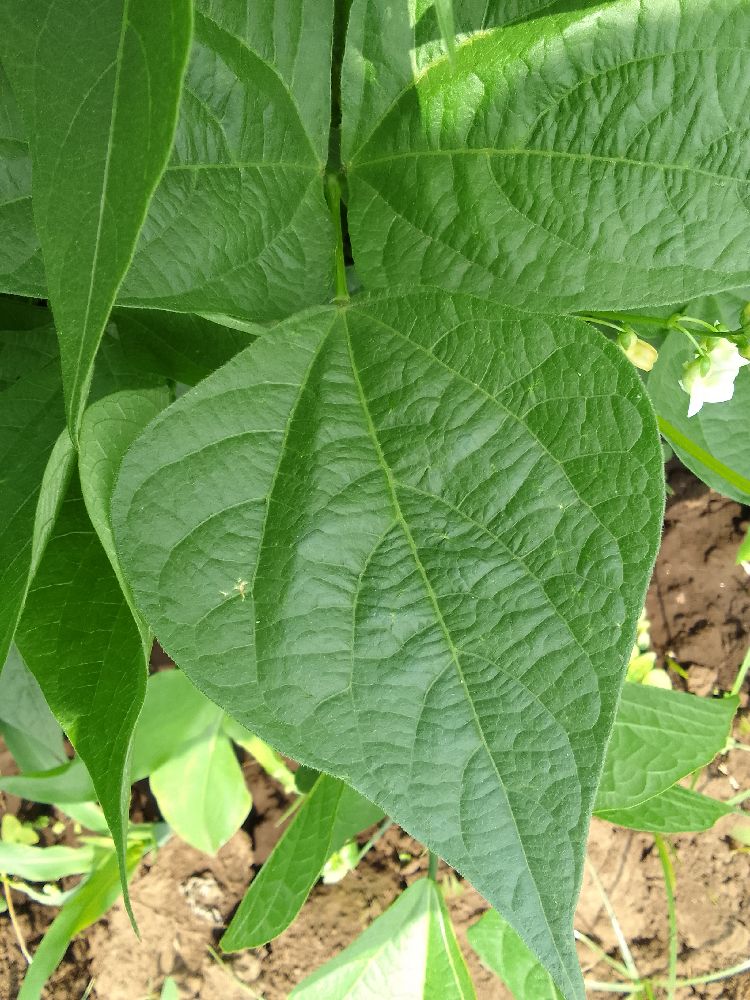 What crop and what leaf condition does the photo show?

common bean, healthy
